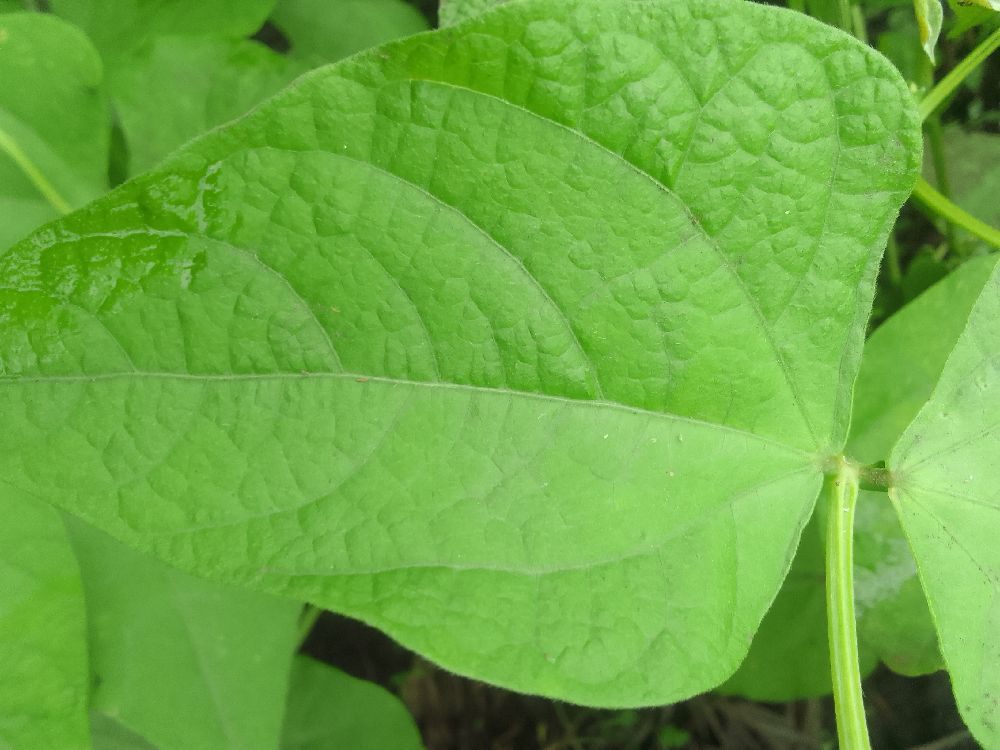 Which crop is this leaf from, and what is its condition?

common bean, healthy
